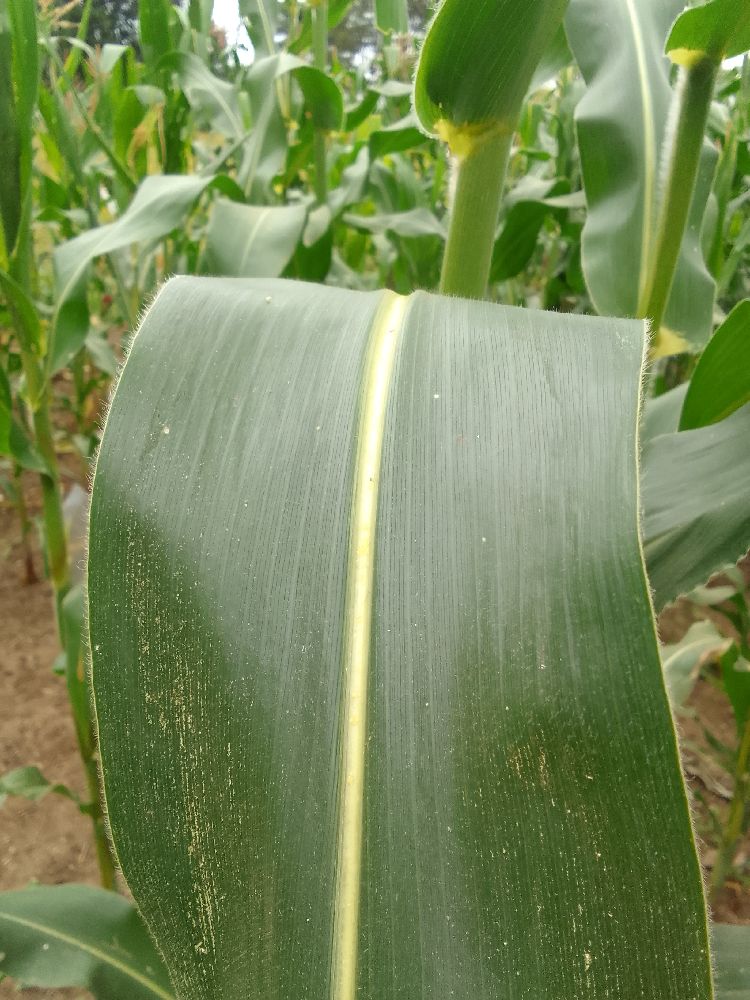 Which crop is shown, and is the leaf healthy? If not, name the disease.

maize, healthy
